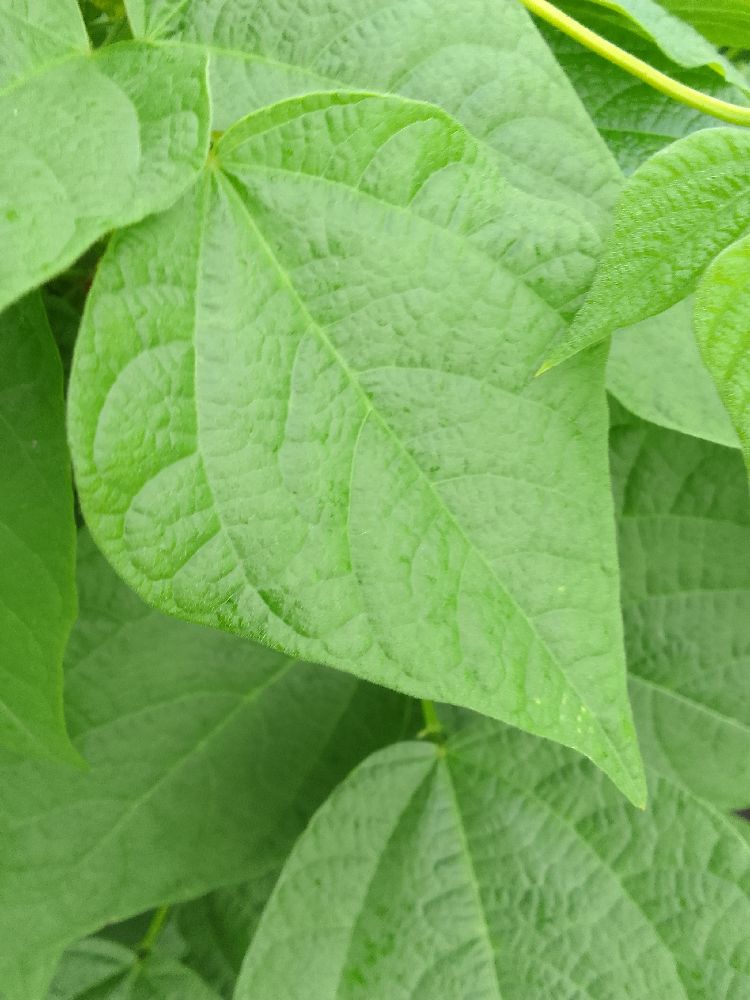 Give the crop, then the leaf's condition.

common bean, healthy
